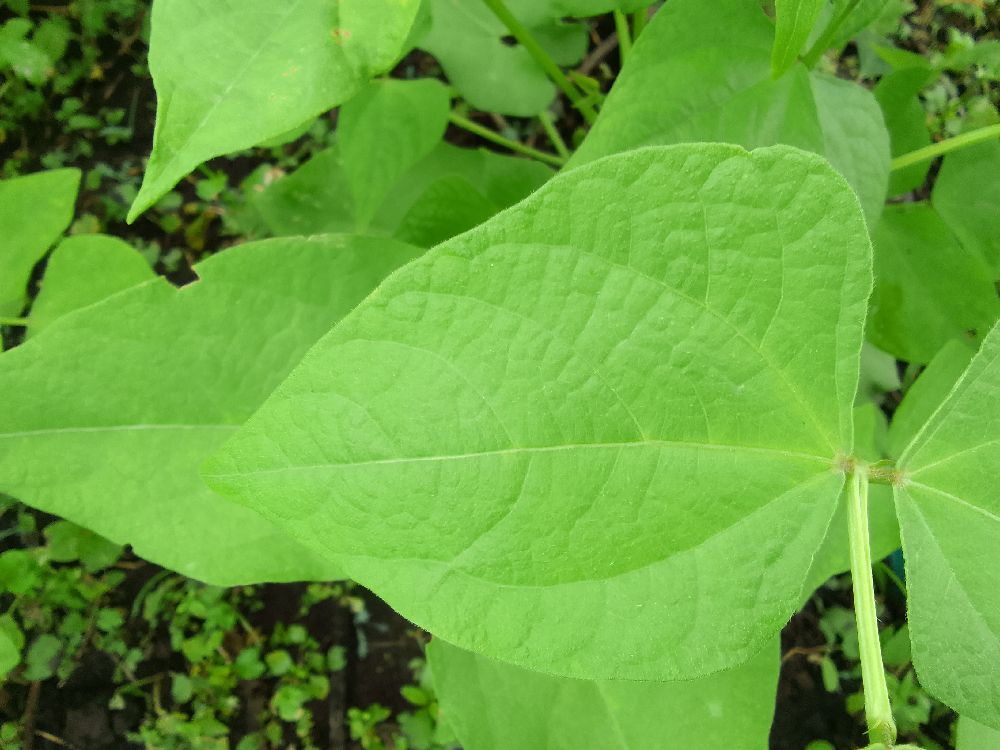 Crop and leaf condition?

common bean, healthy
